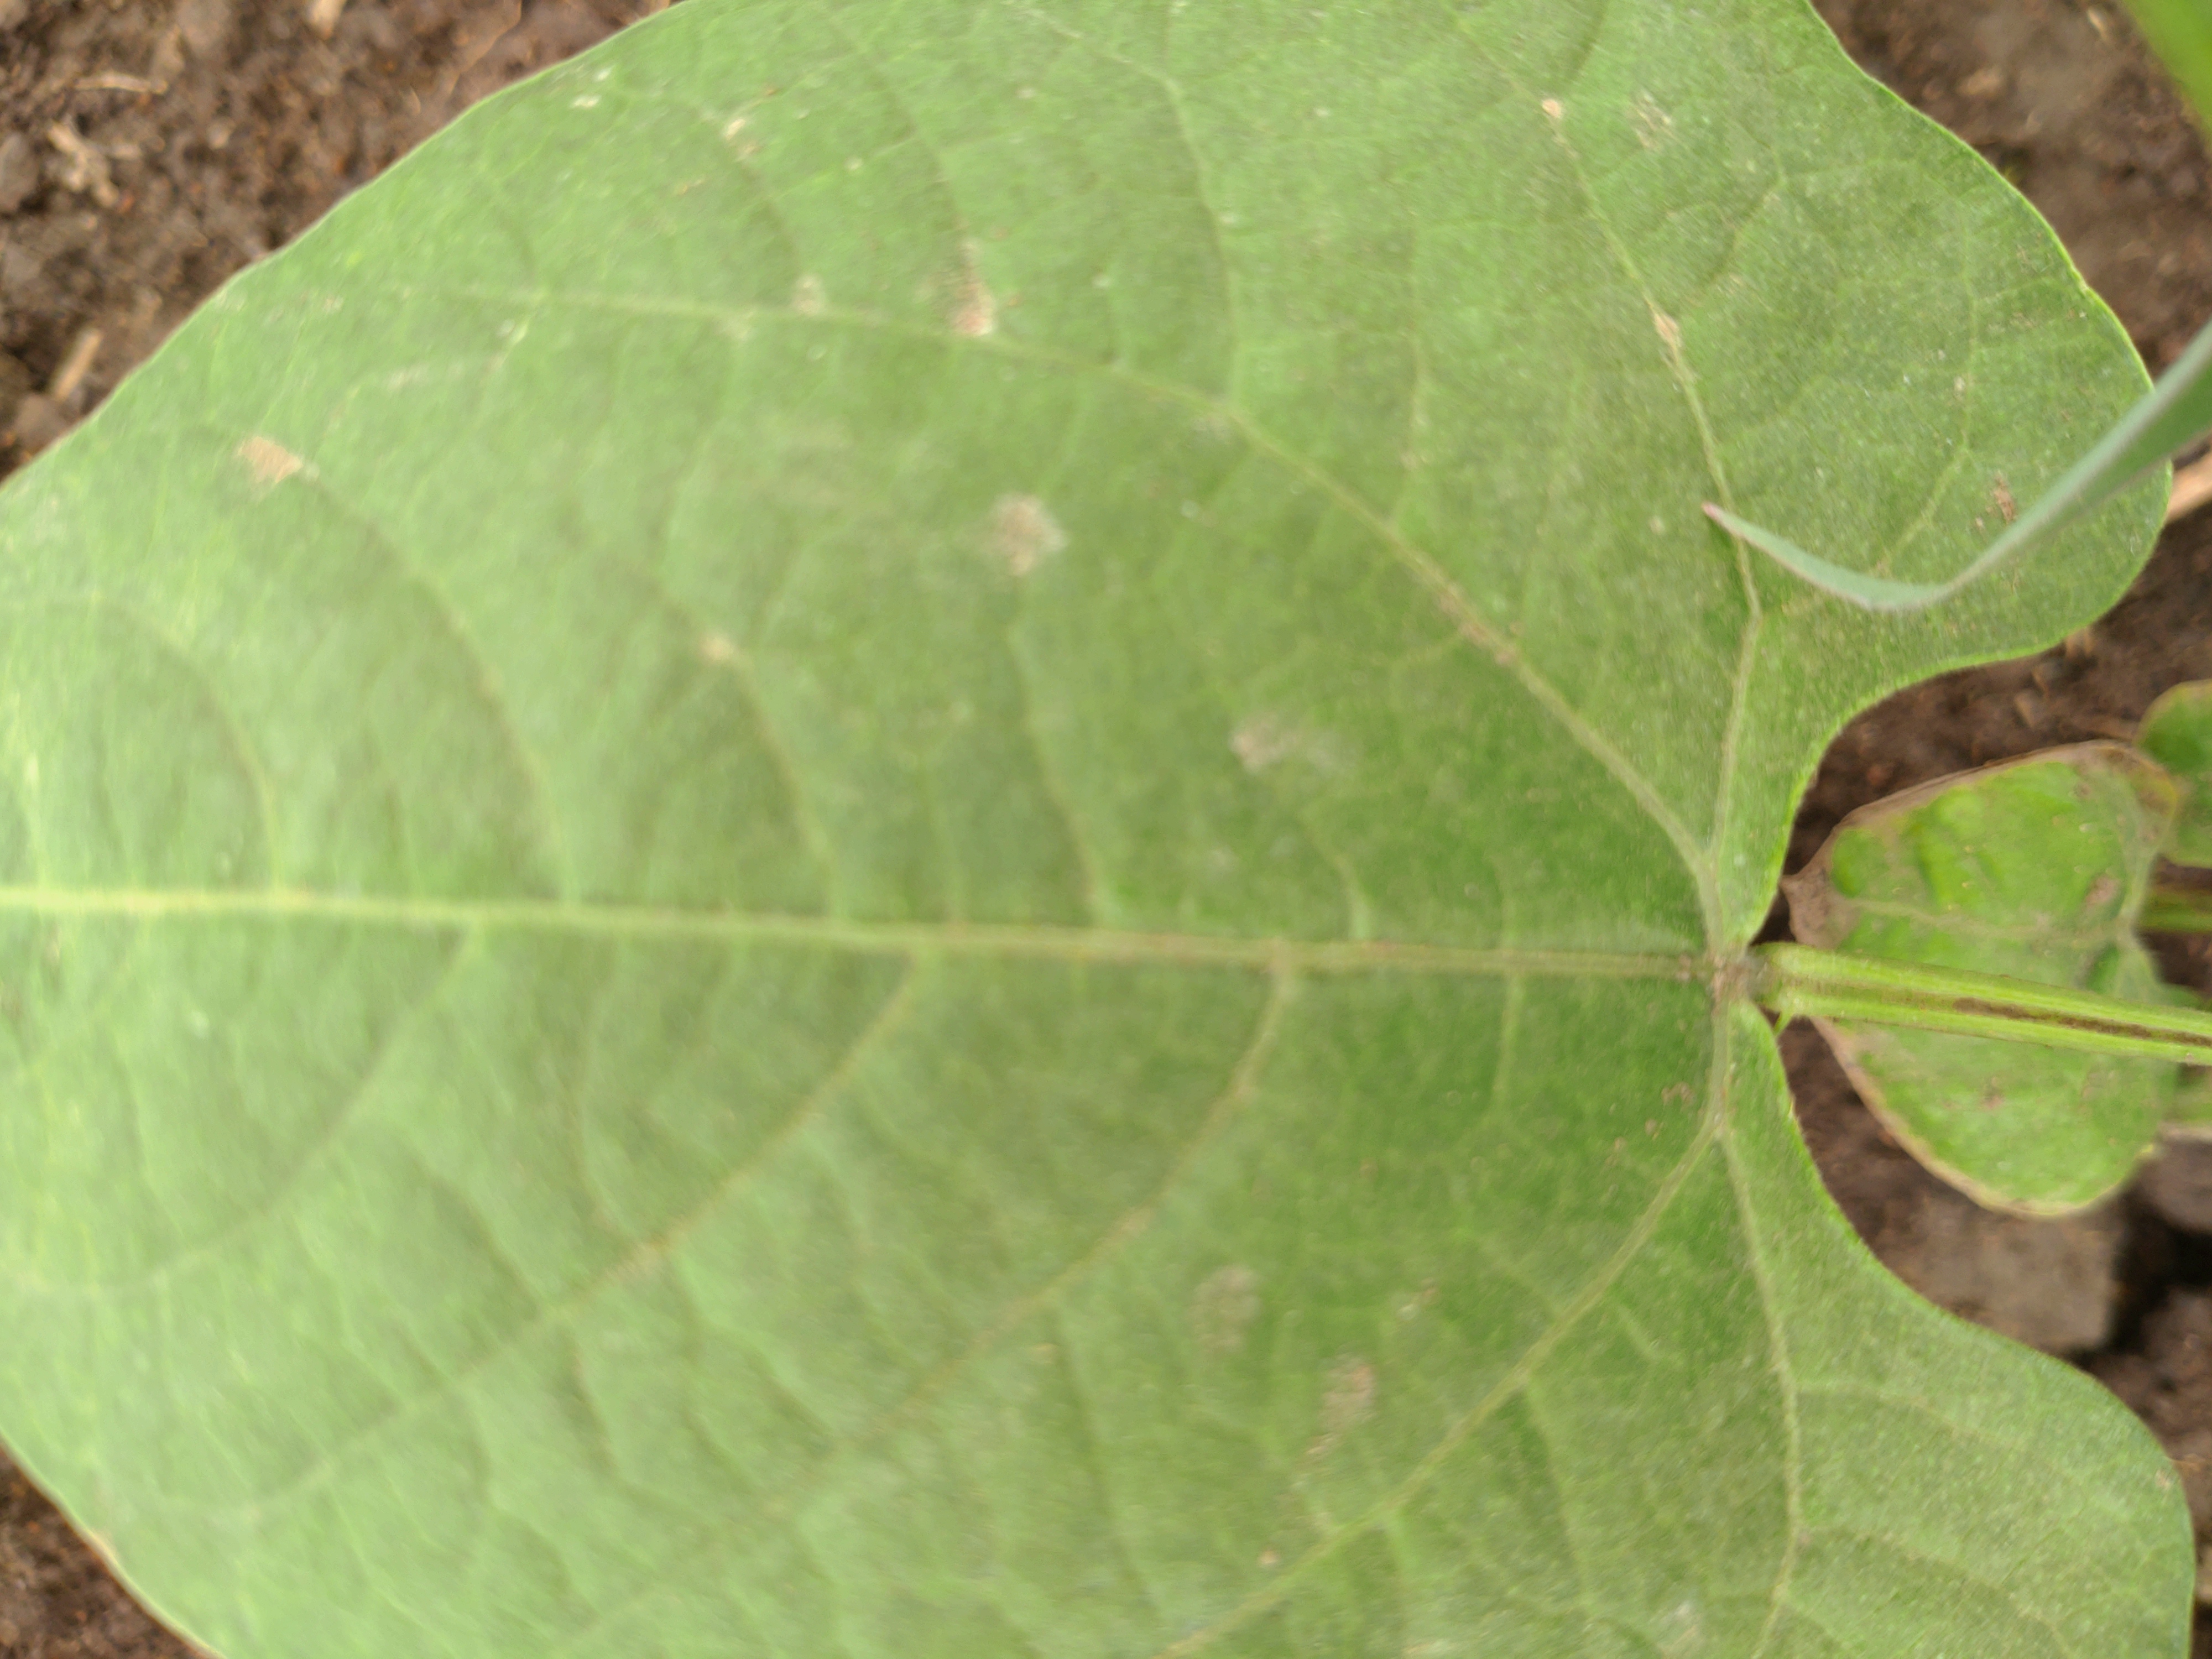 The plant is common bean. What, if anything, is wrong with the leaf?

healthy
